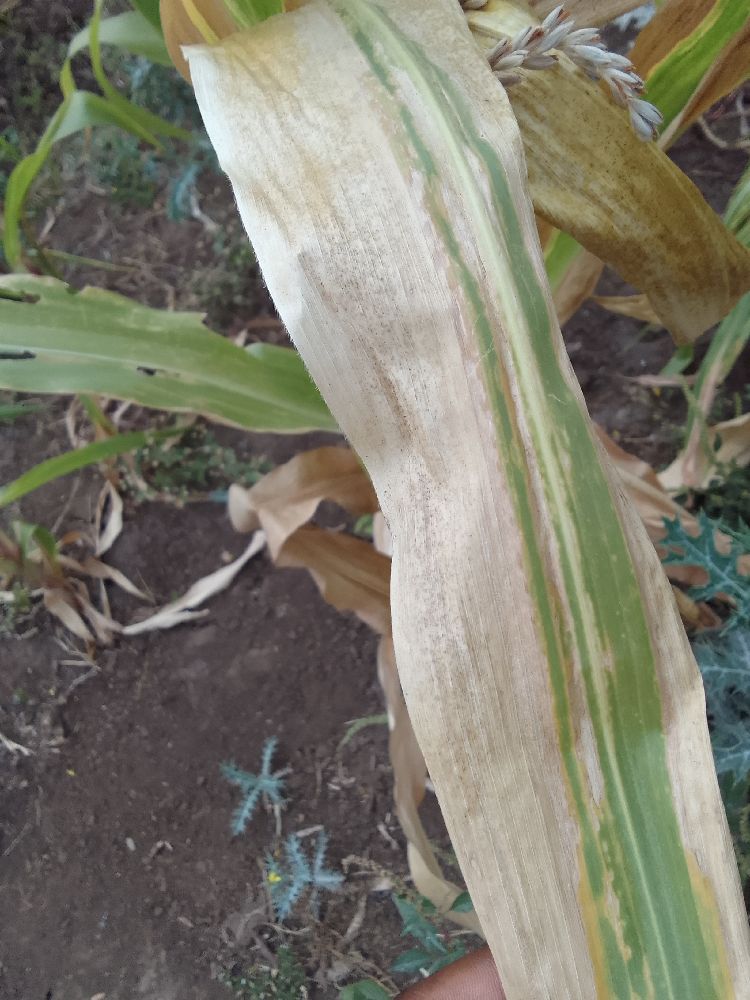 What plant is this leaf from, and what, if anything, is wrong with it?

maize, maize lethal necrosis
